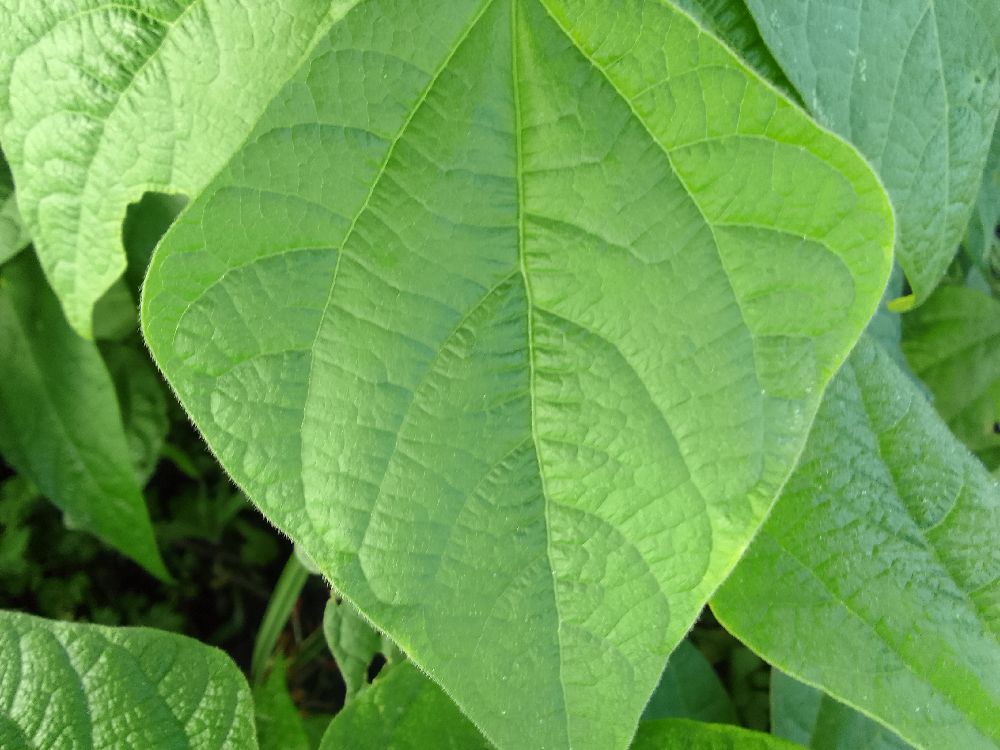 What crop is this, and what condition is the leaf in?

common bean, healthy
